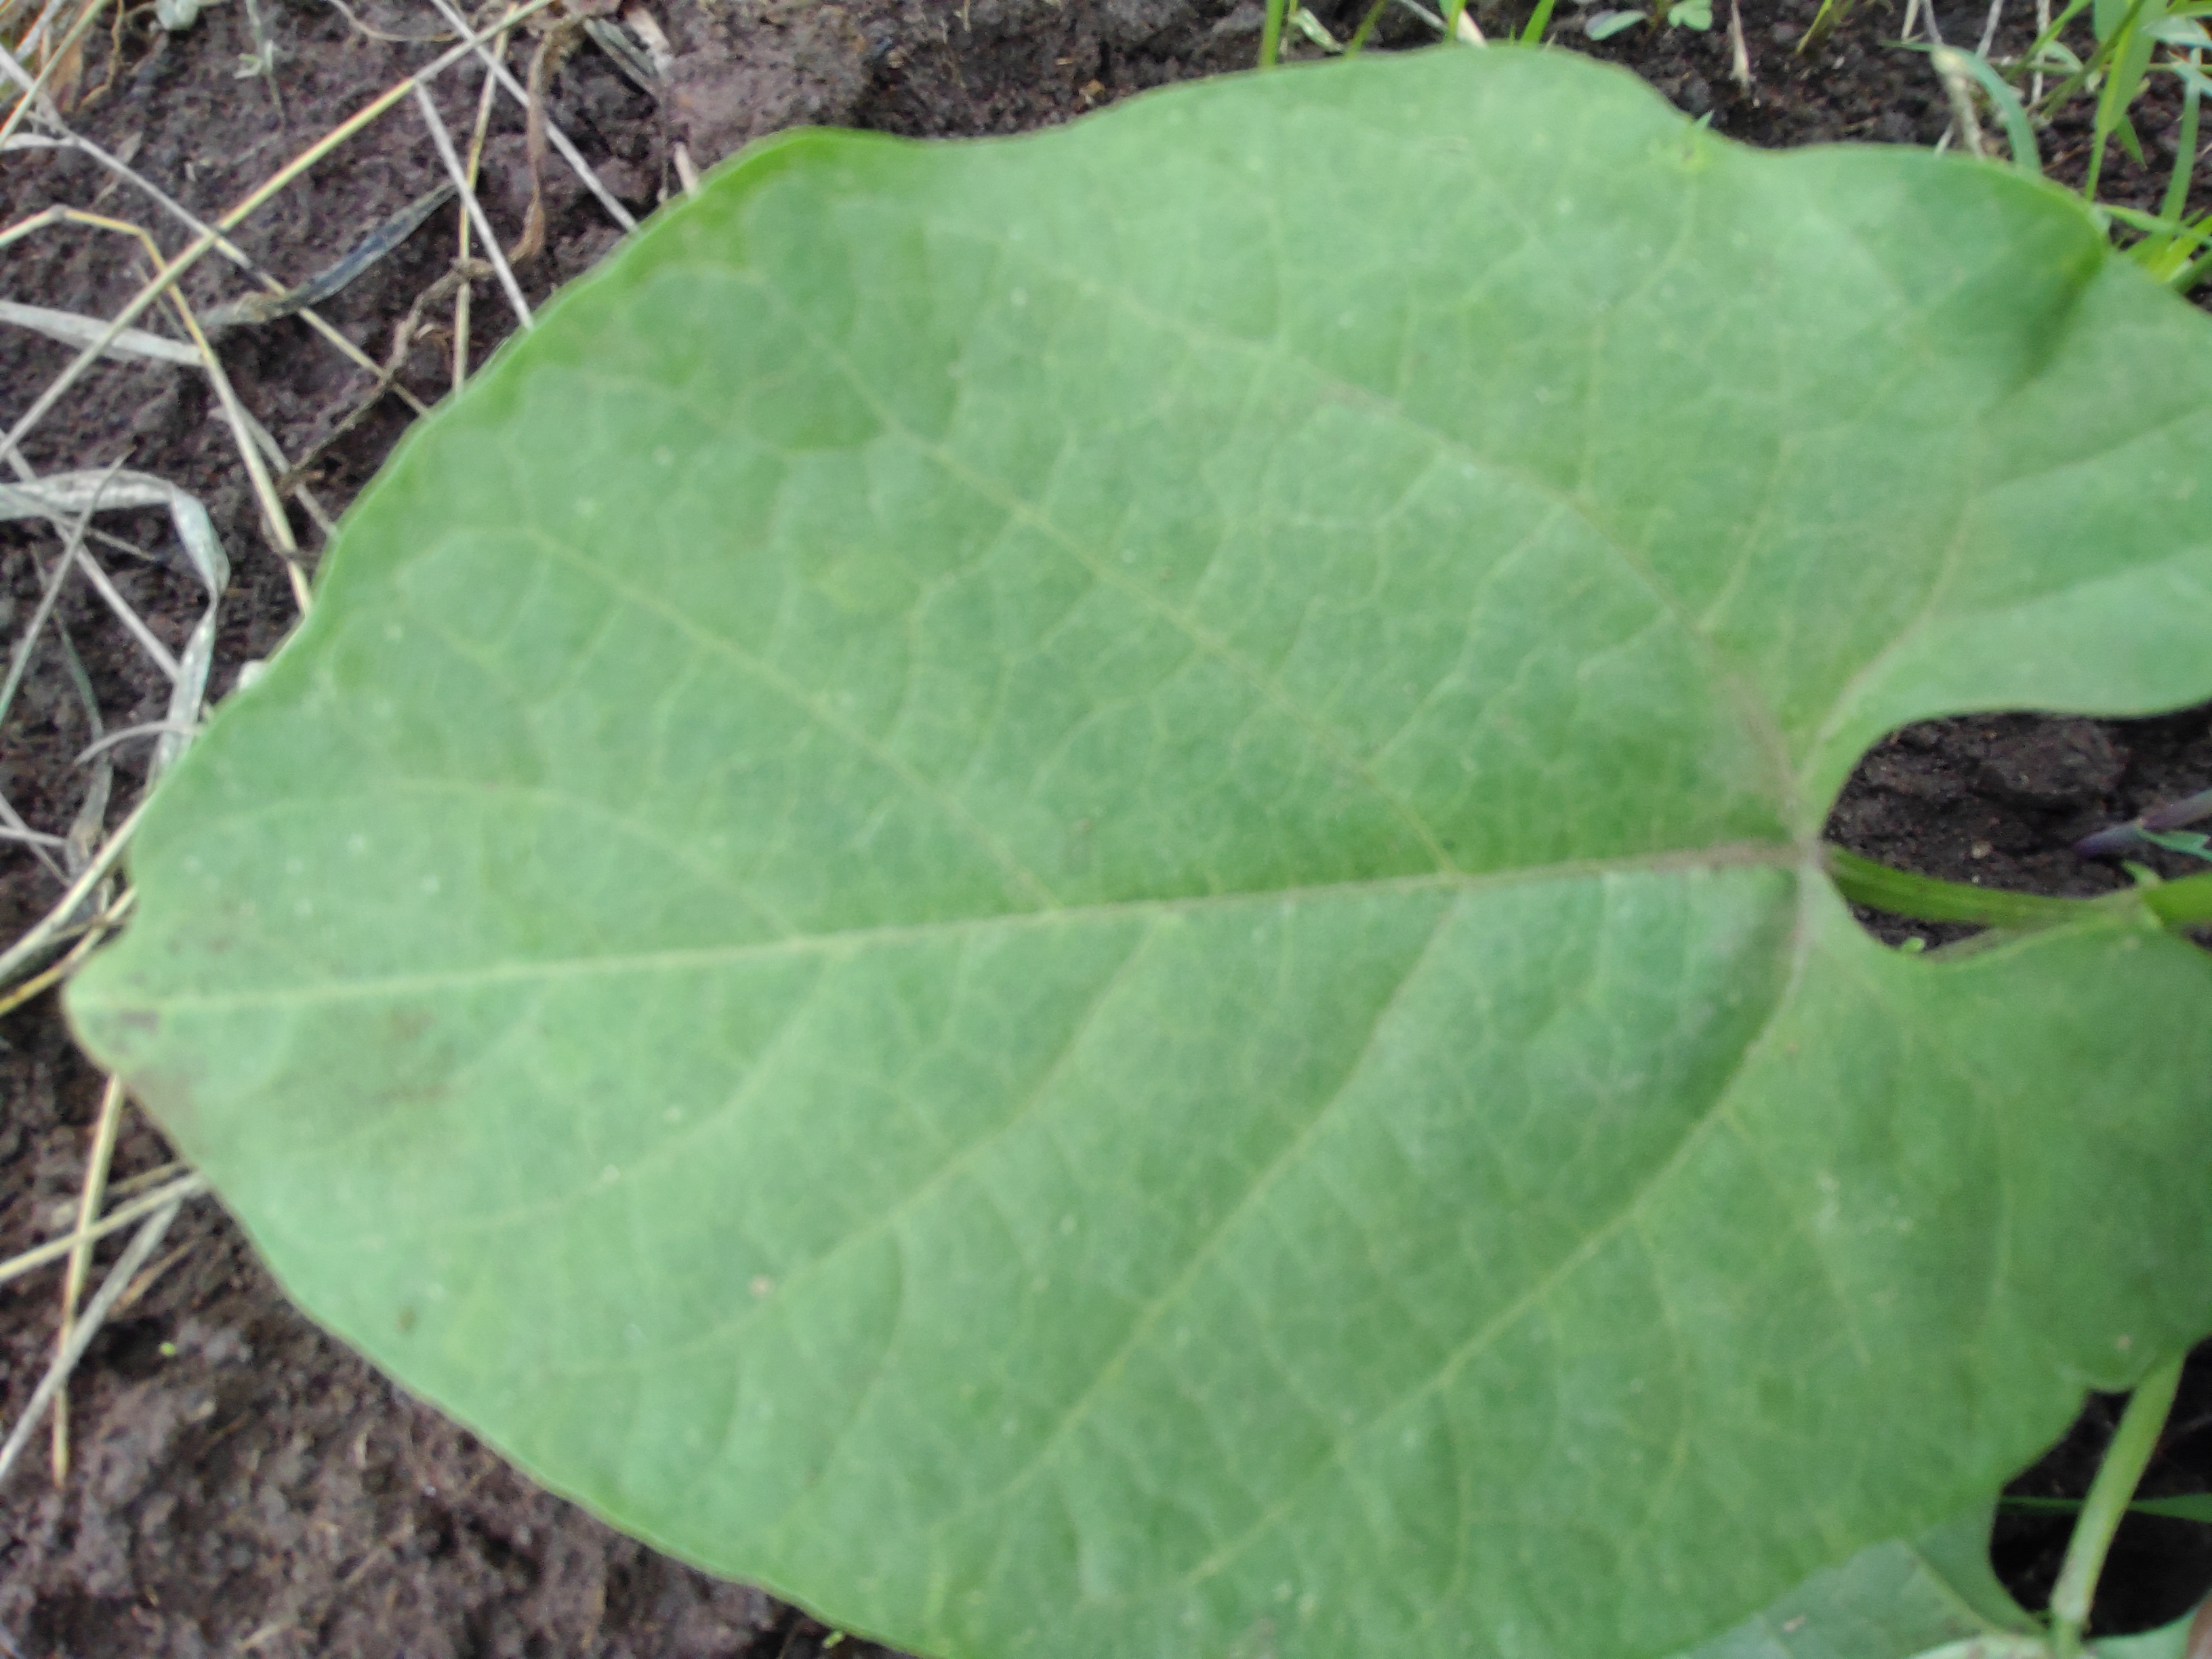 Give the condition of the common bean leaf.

healthy
